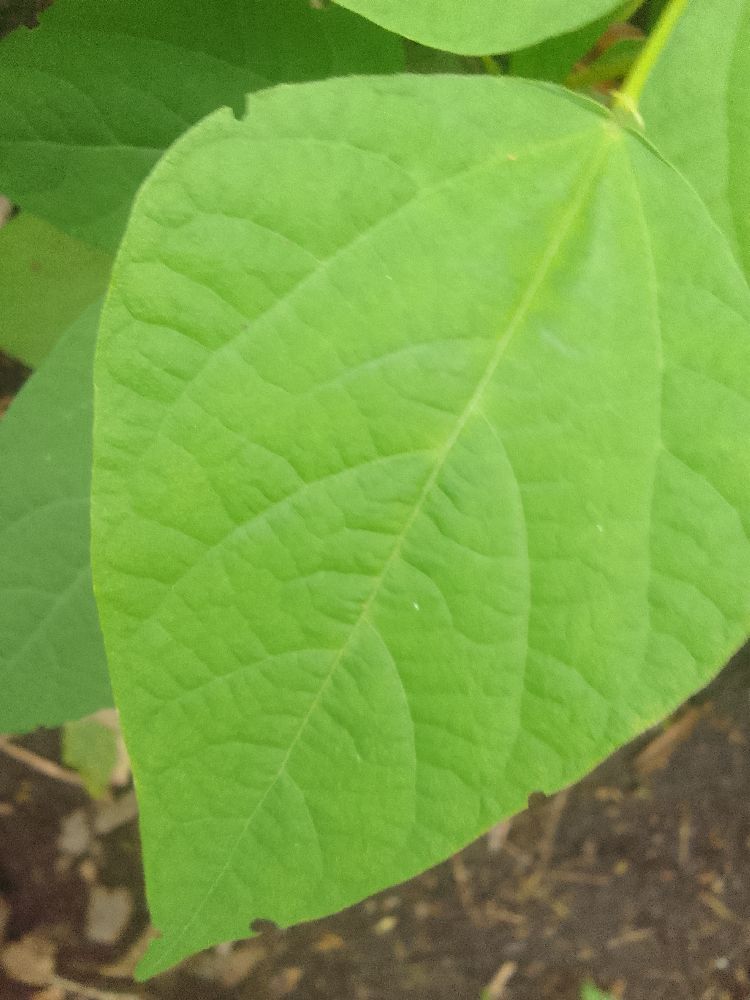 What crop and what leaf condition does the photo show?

common bean, healthy
